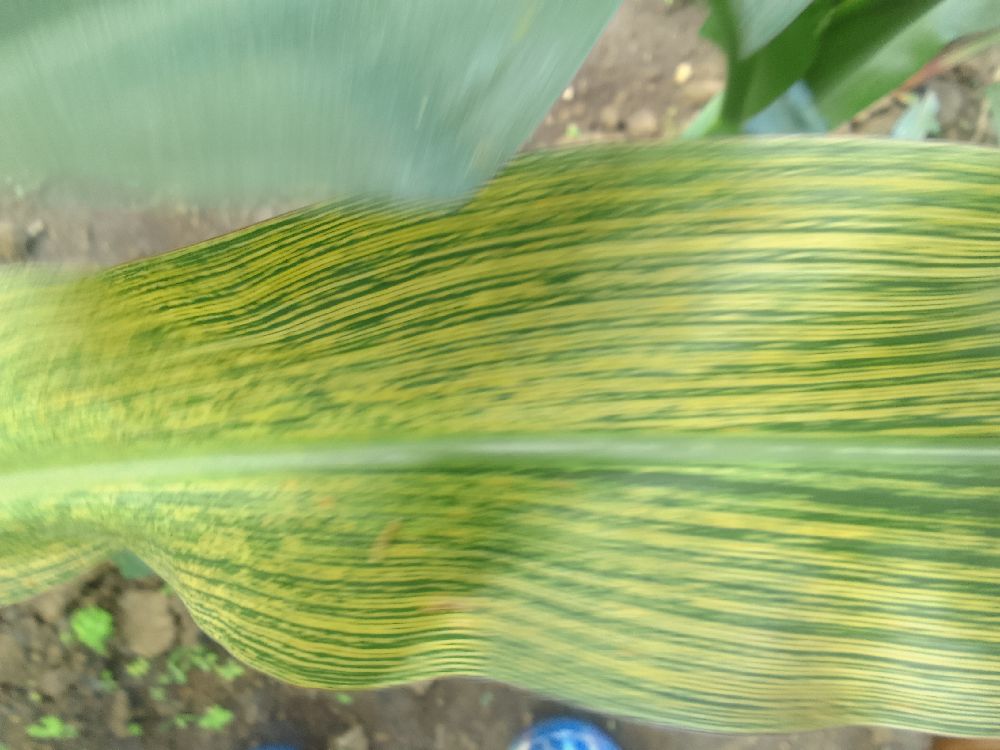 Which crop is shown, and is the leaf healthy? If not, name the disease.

maize, maize streak virus
